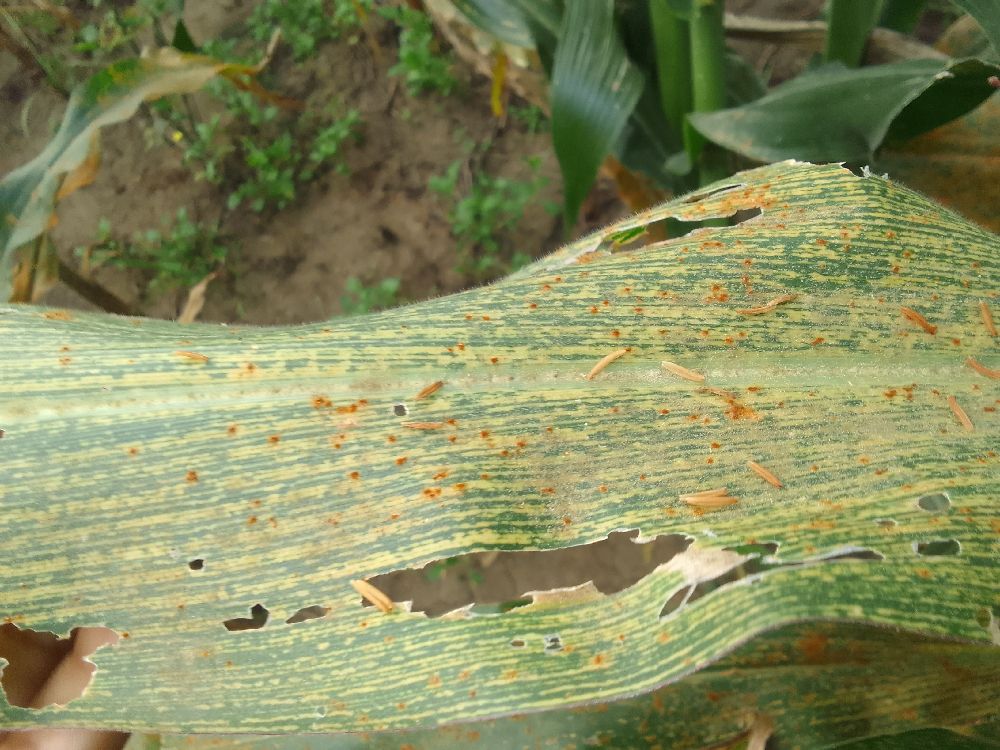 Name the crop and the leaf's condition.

maize, maize streak virus
